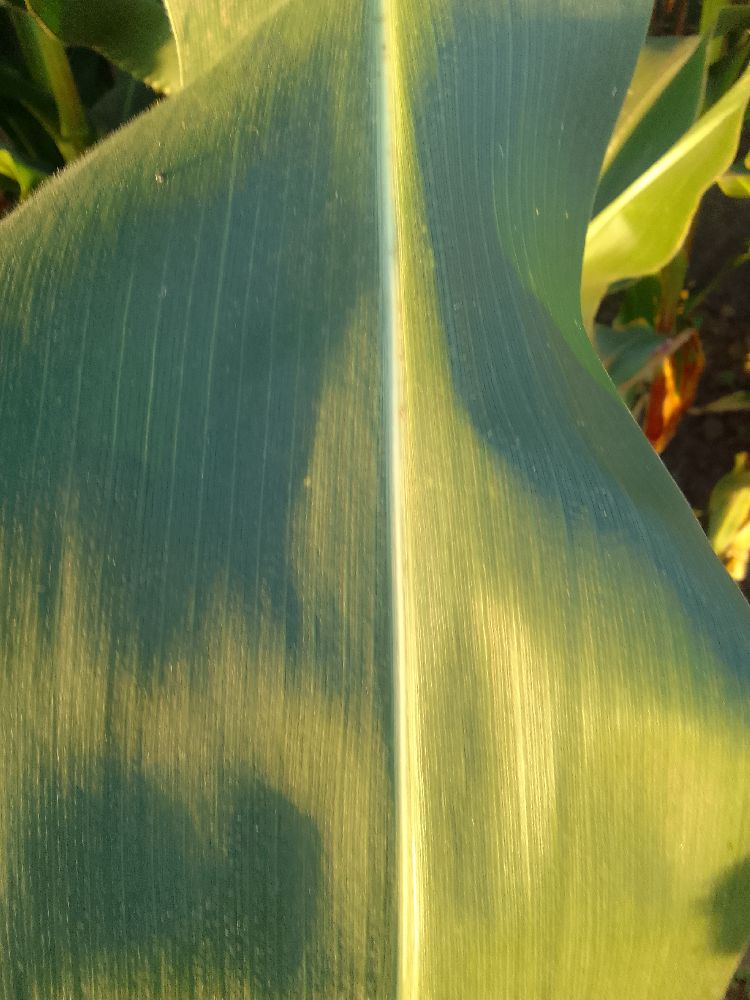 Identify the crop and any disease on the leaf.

maize, healthy
